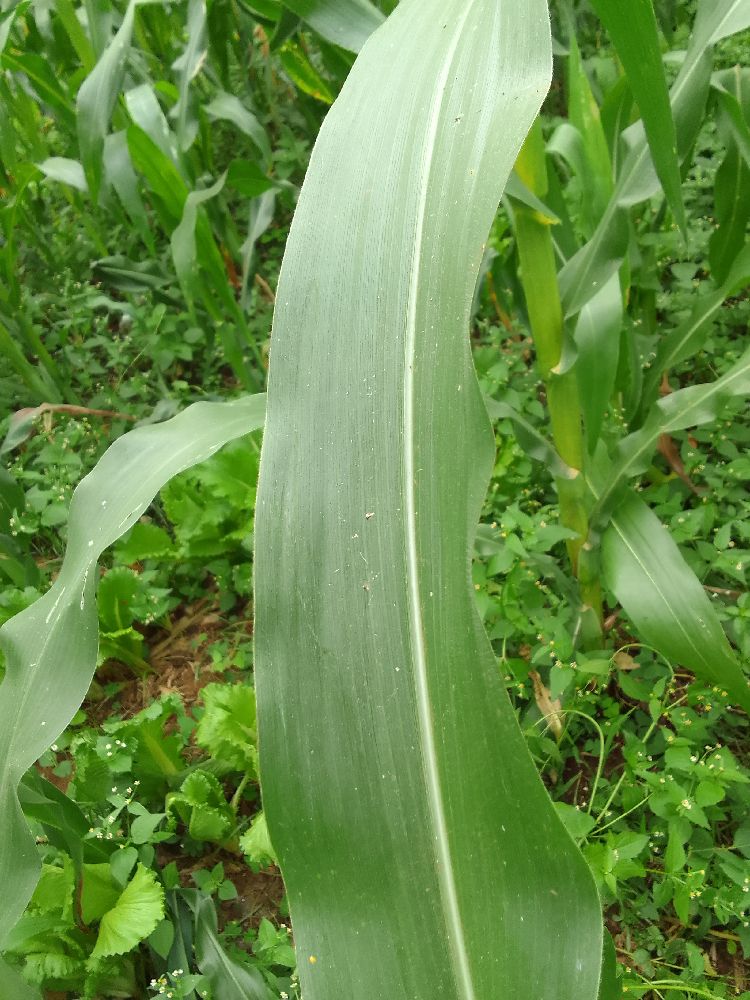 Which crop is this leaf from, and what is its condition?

maize, healthy
